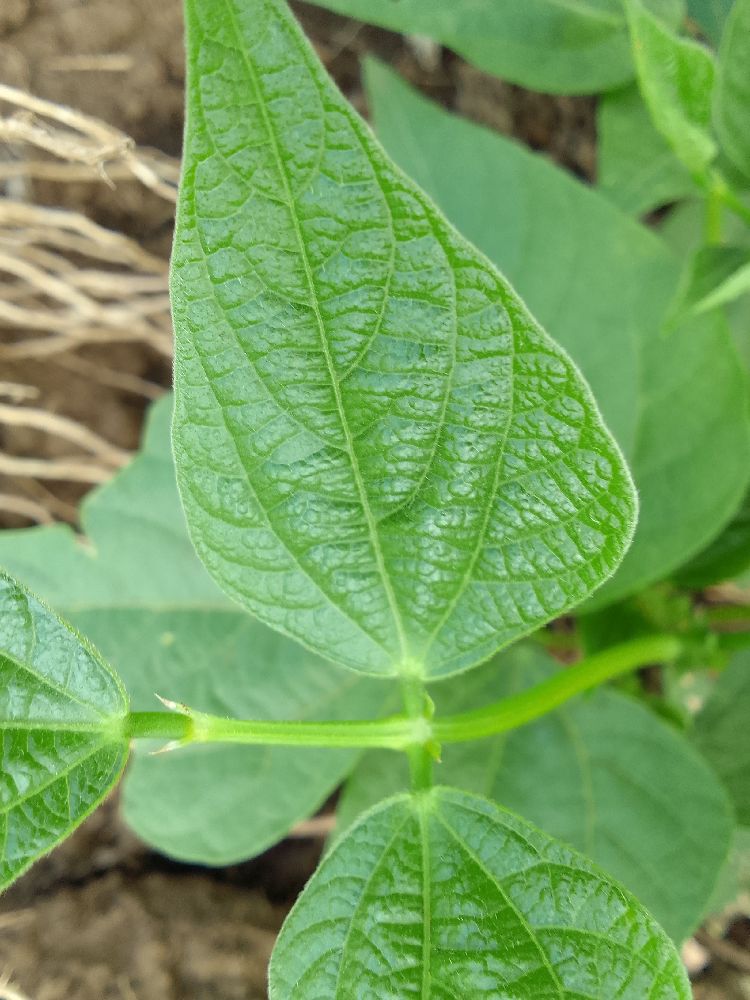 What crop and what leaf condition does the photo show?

common bean, healthy
